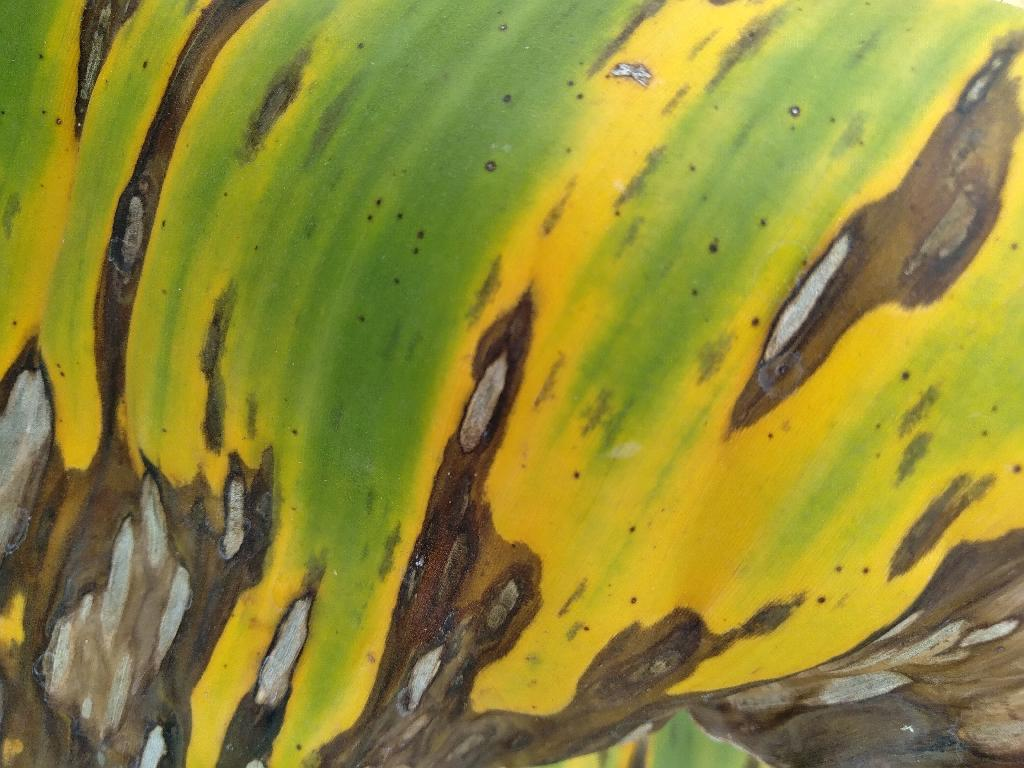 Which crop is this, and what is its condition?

banana, black sigatoka
